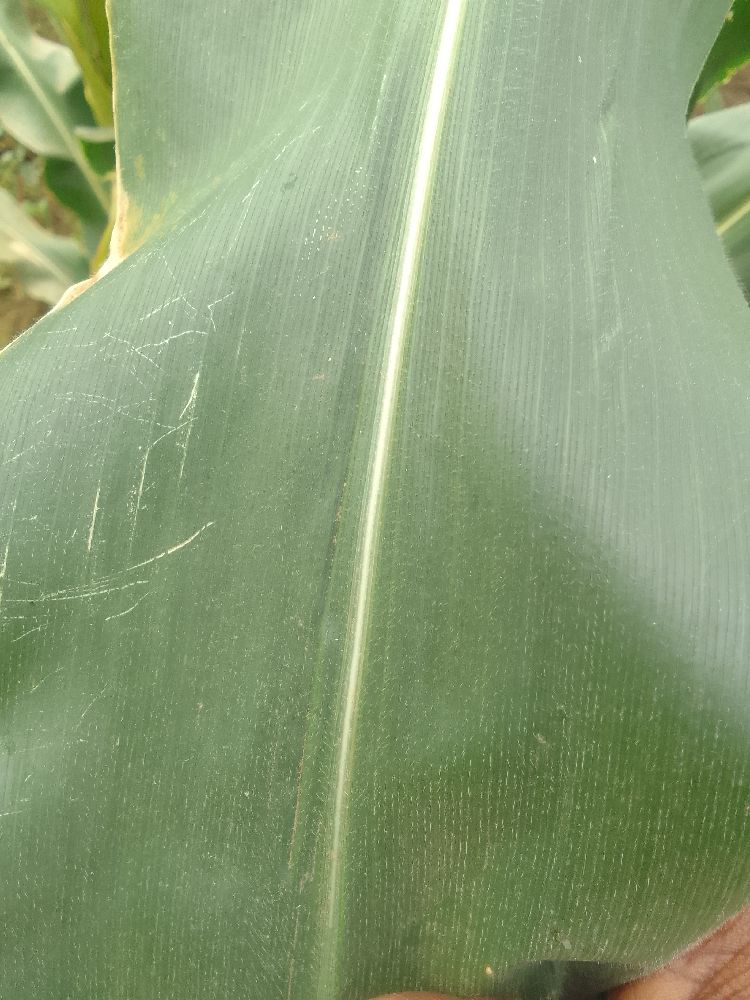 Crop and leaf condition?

maize, healthy
